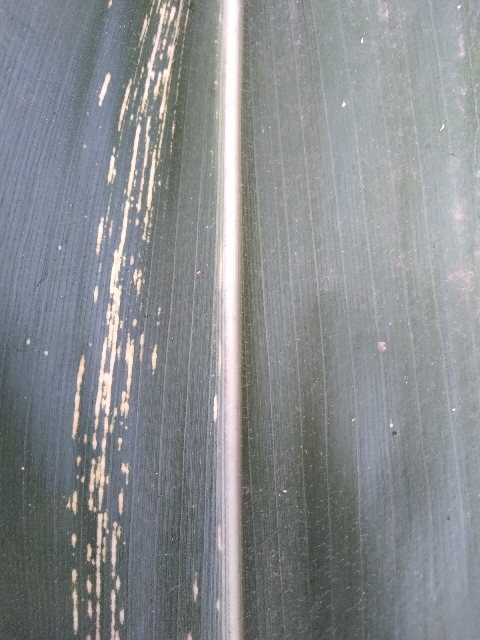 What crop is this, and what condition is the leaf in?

maize, maize streak virus
